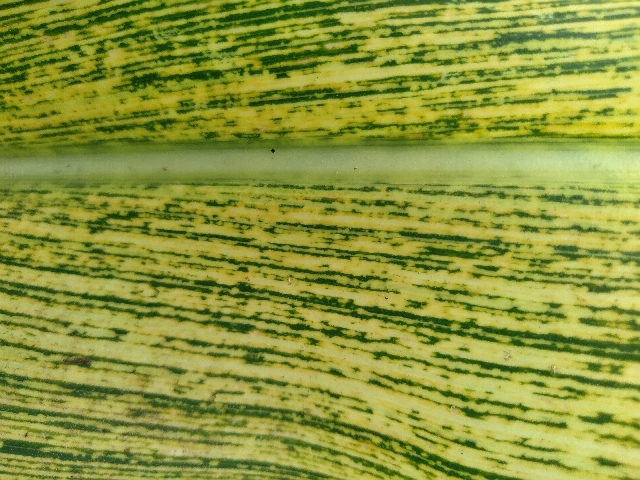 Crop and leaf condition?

maize, maize streak virus
